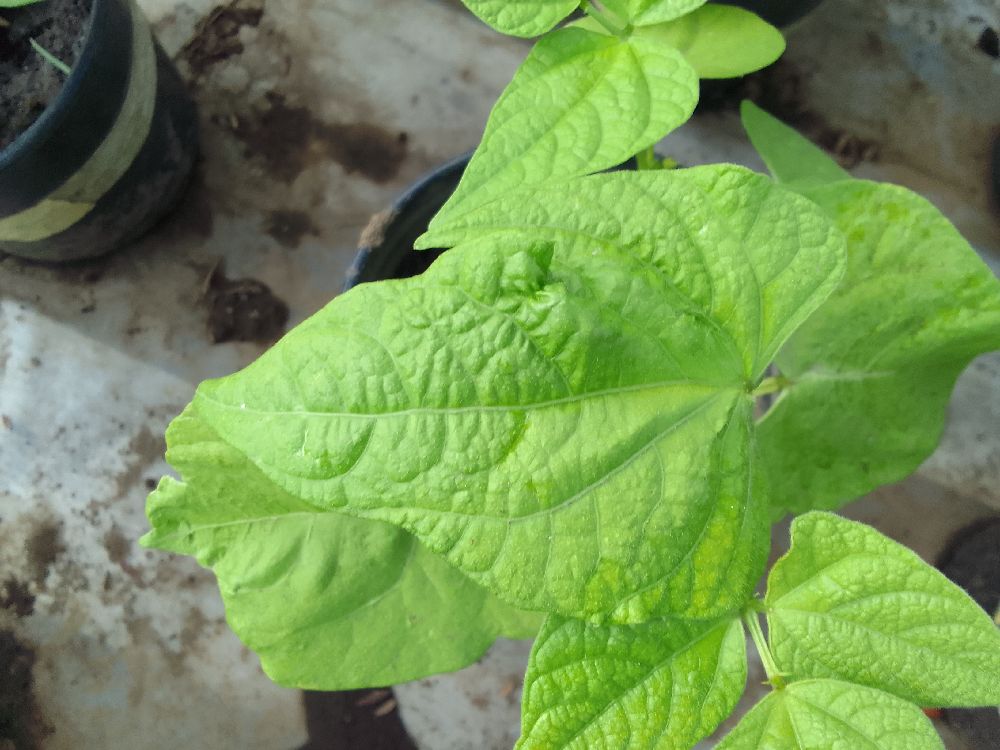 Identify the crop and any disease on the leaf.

common bean, healthy
